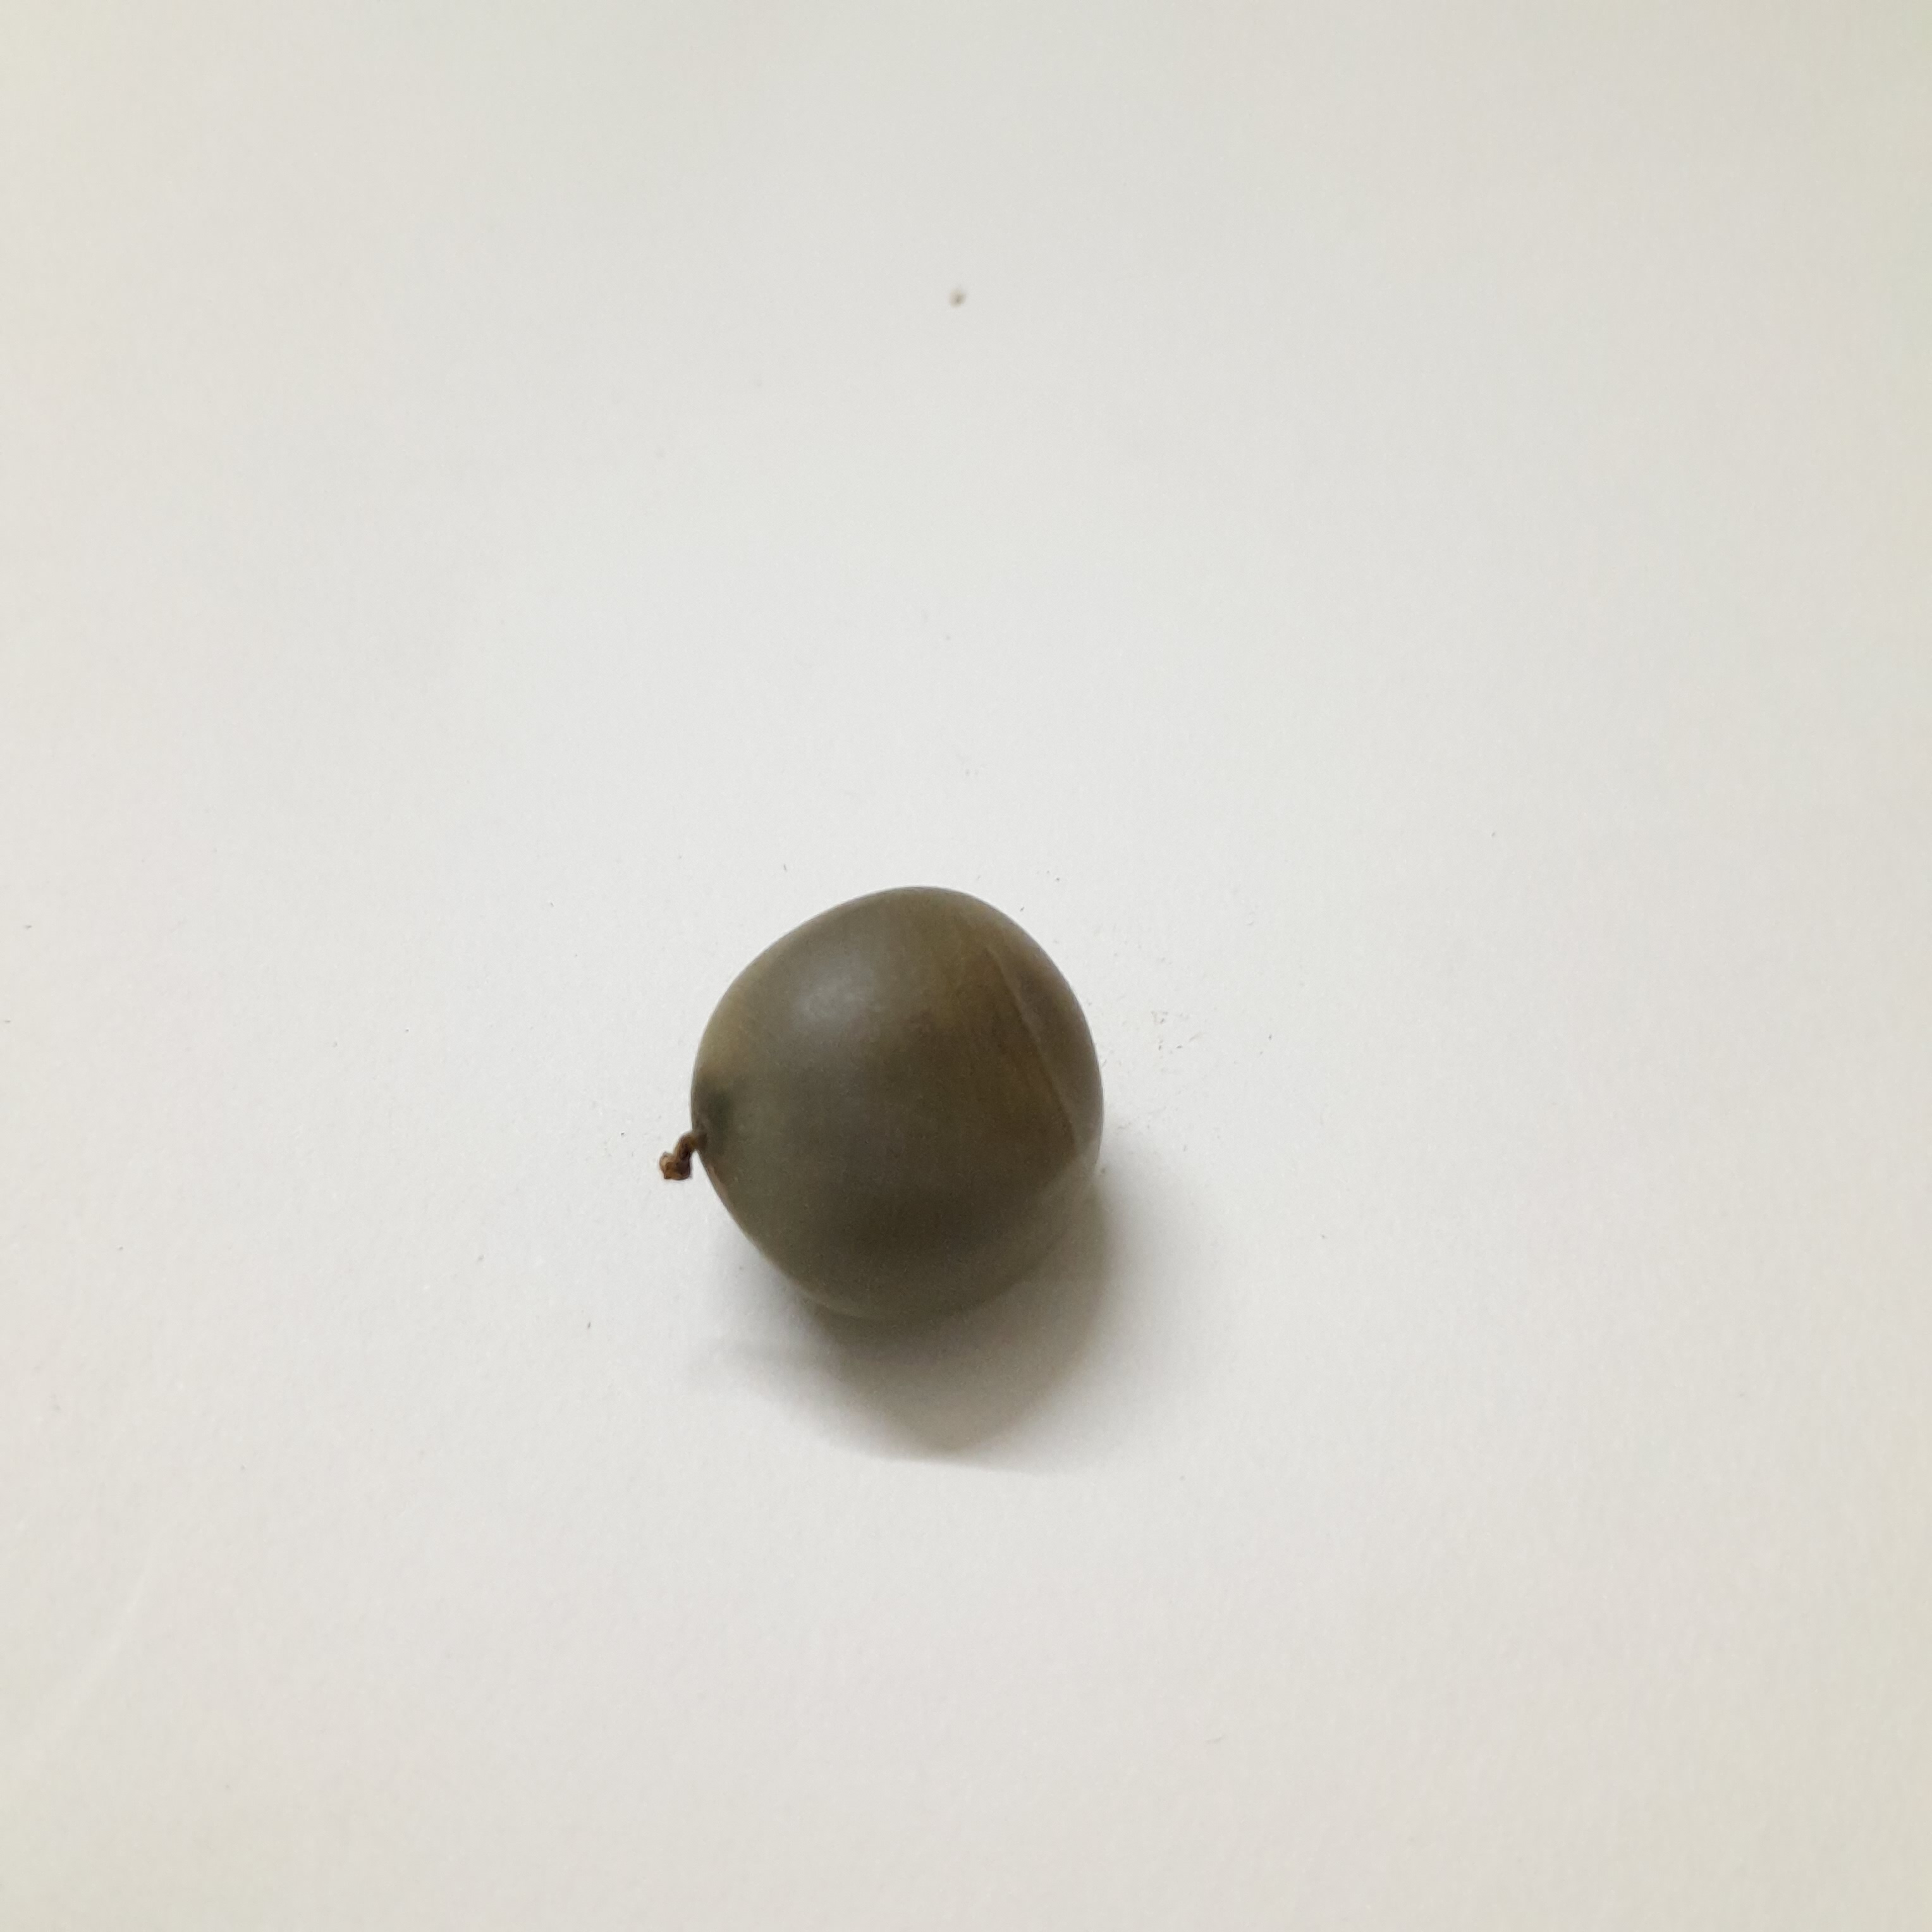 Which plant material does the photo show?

sagargota
